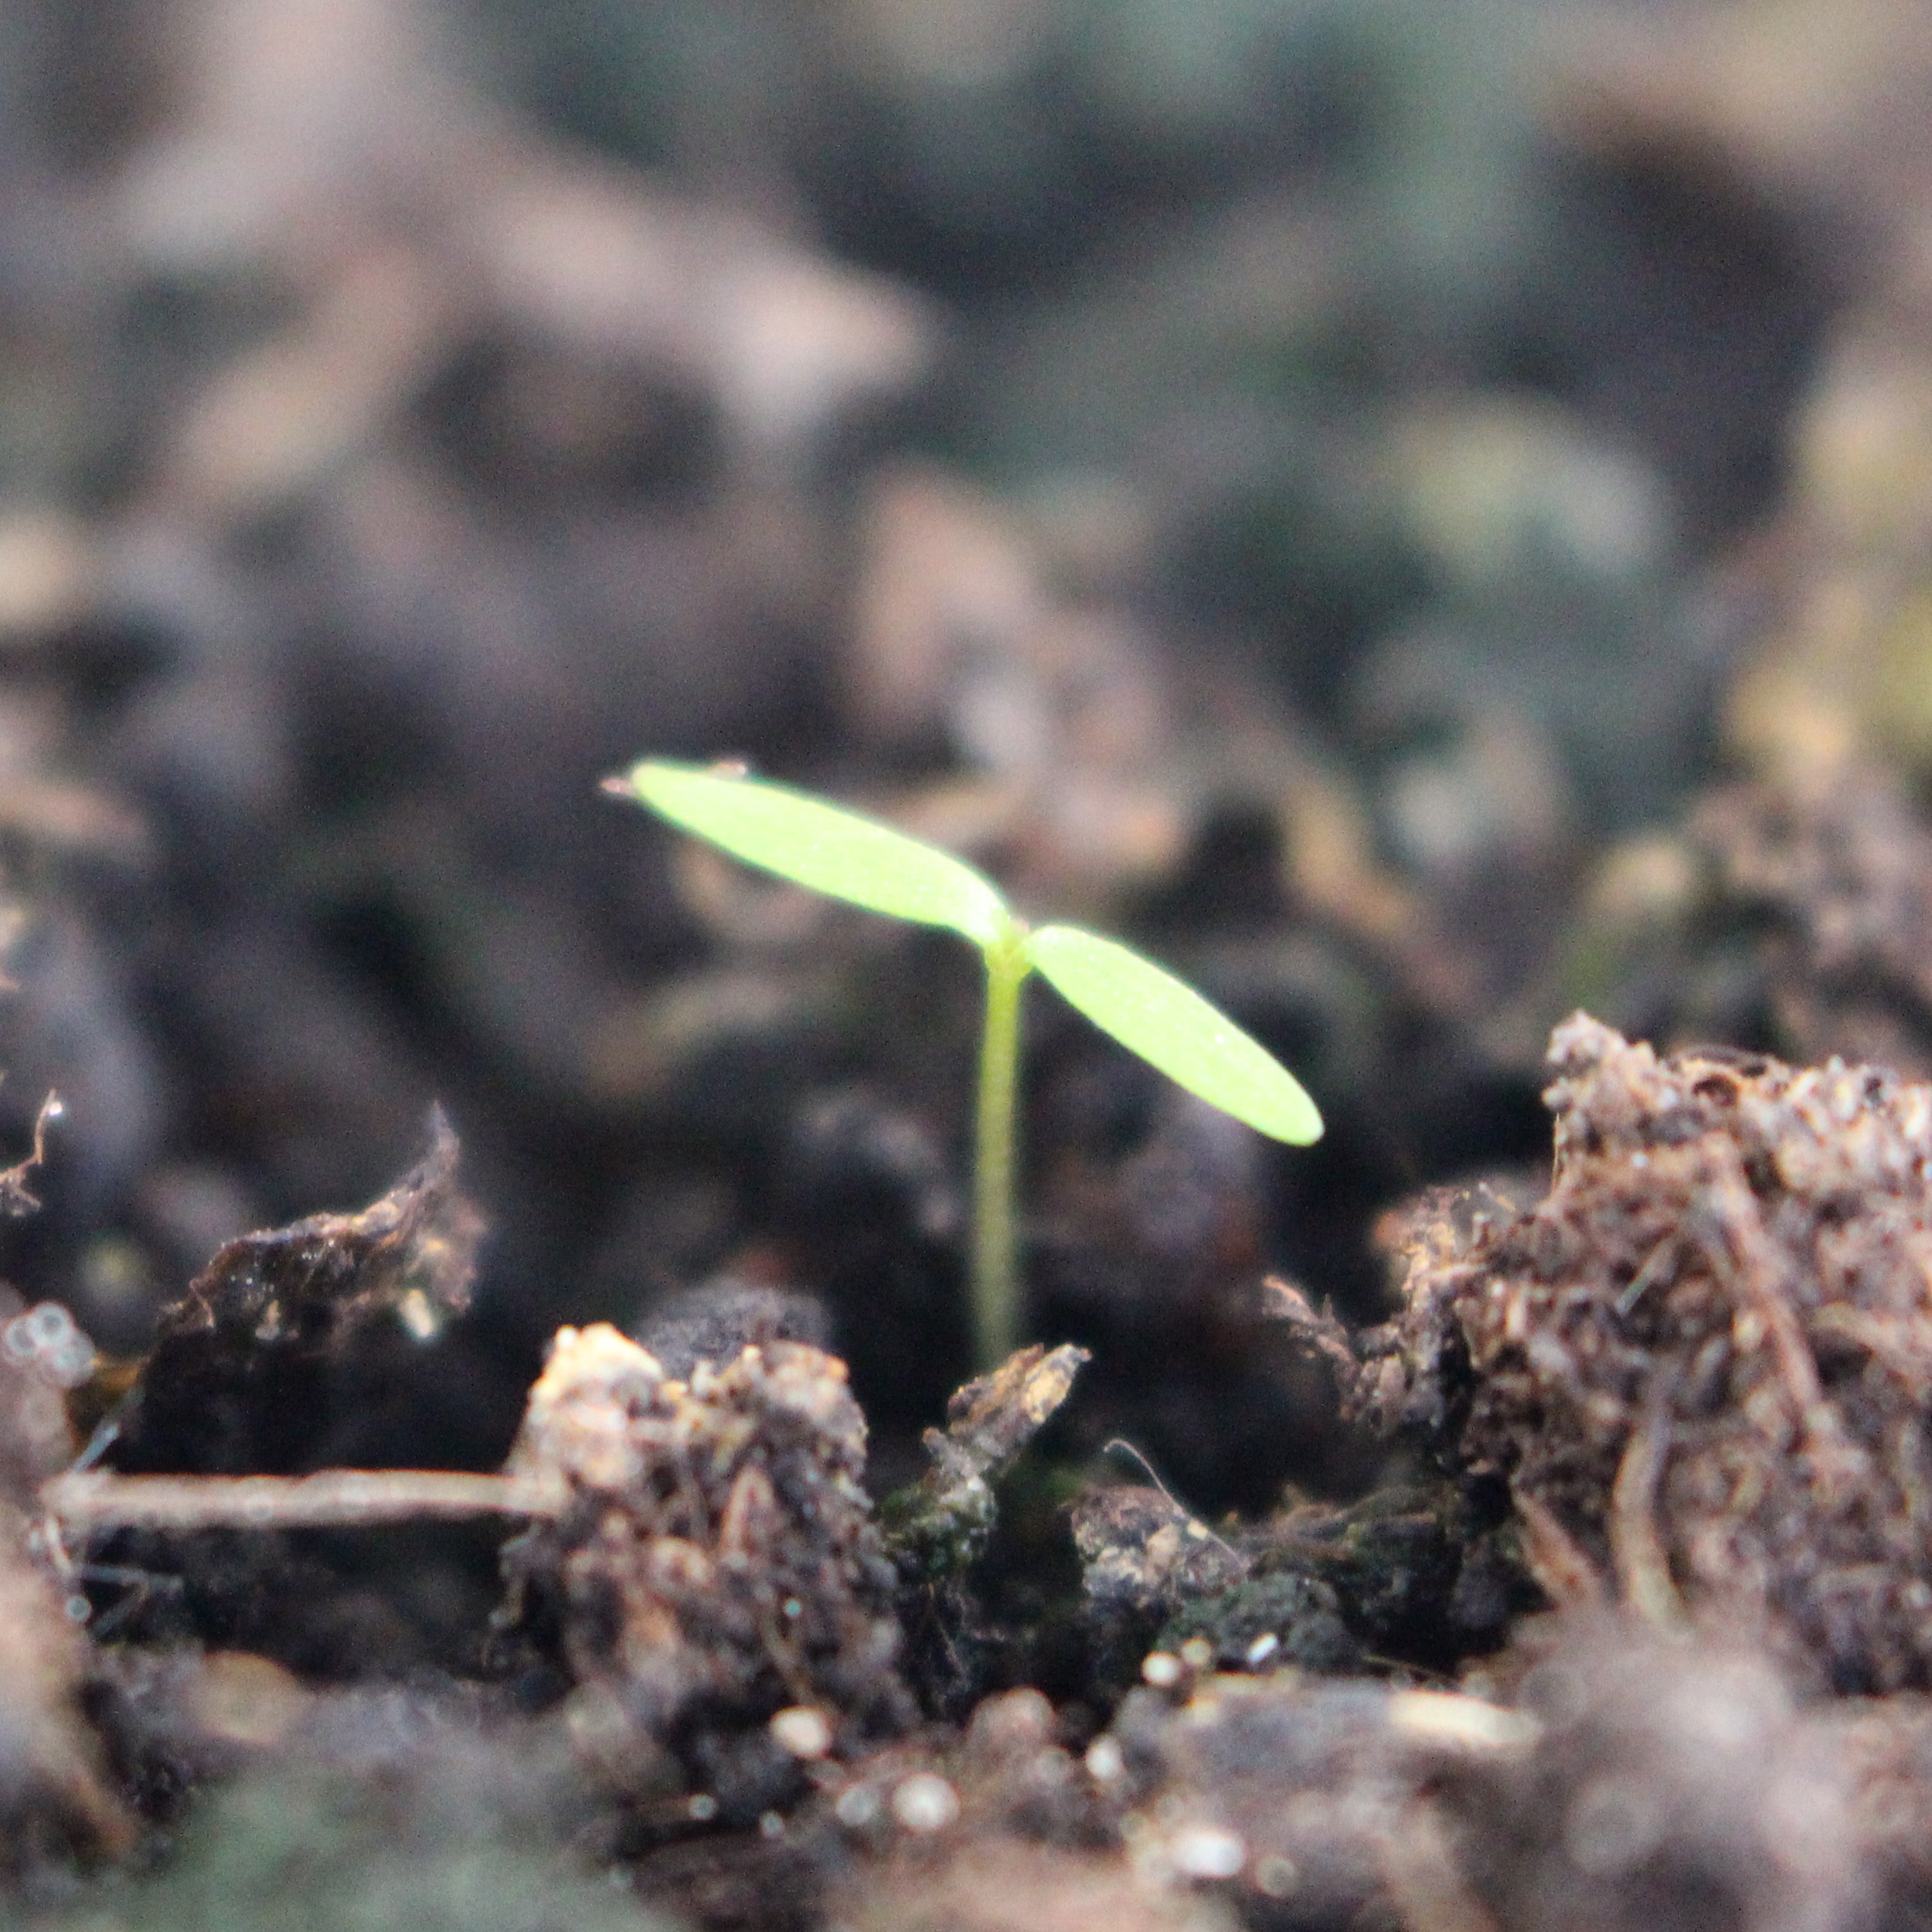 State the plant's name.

Papaver rhoeas
